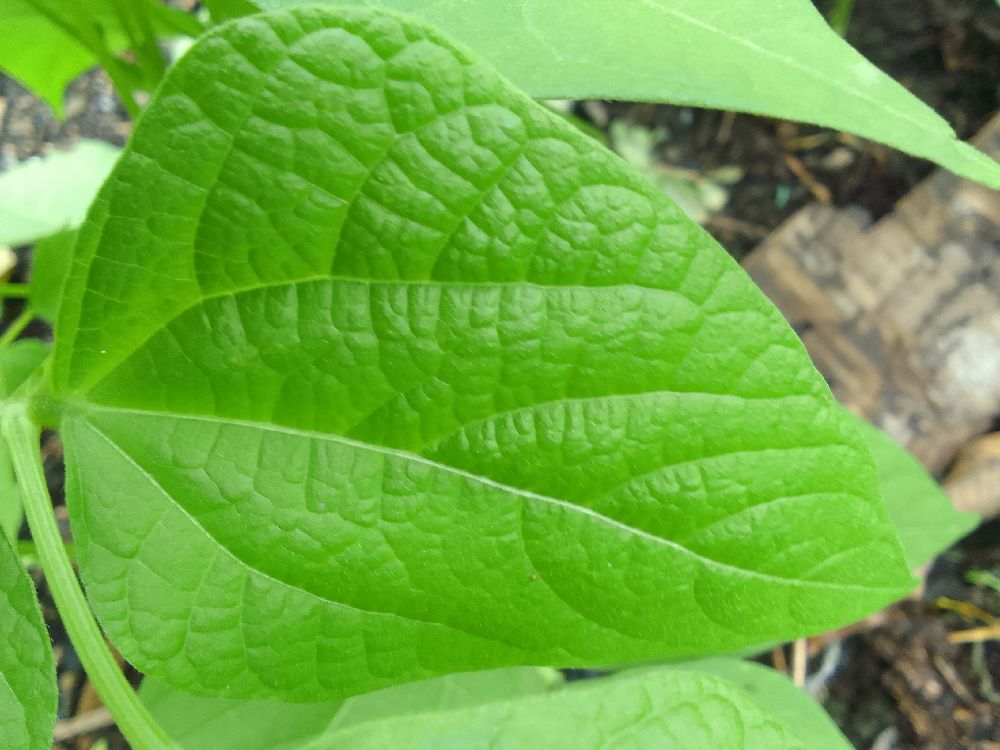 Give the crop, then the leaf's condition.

common bean, healthy
